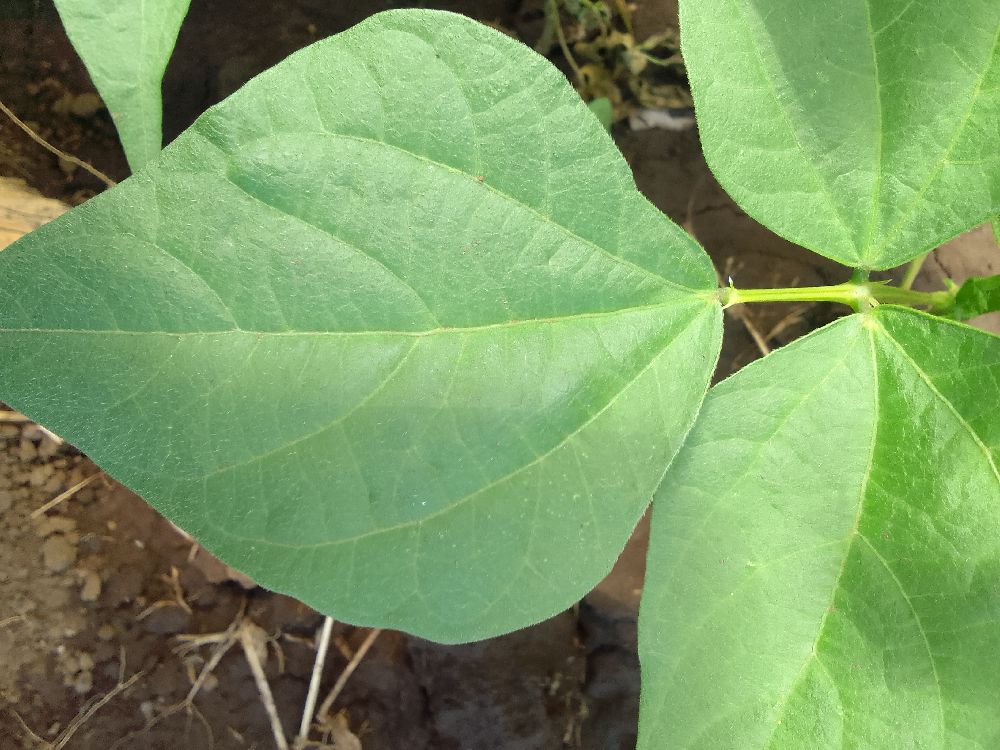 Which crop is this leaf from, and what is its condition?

common bean, healthy
